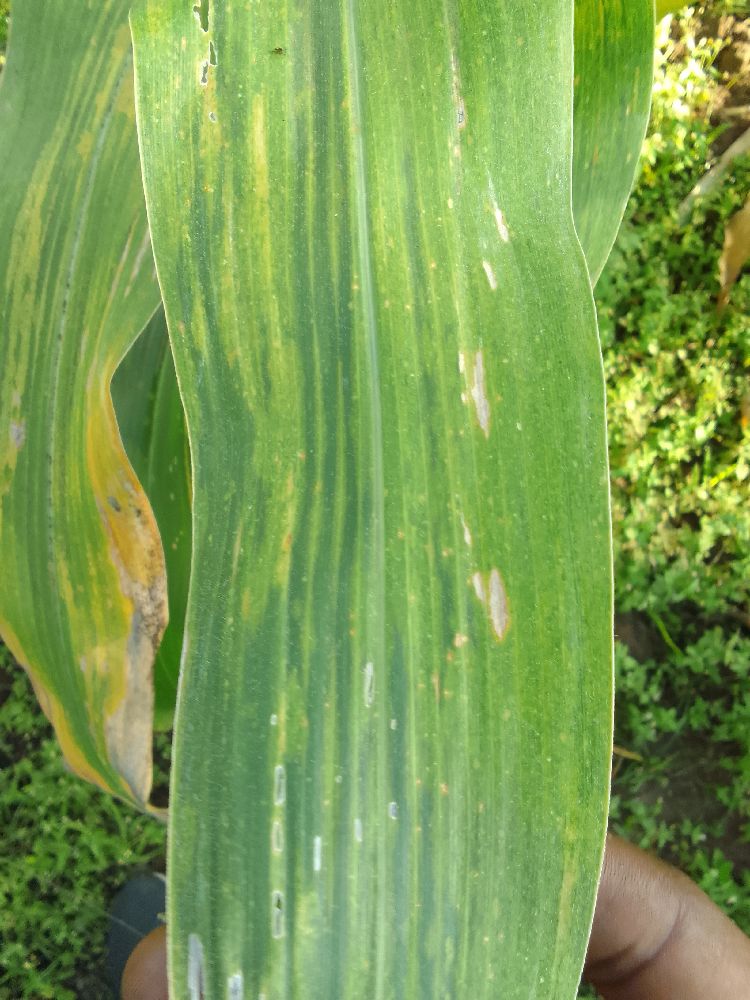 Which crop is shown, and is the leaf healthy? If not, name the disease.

maize, maize lethal necrosis
